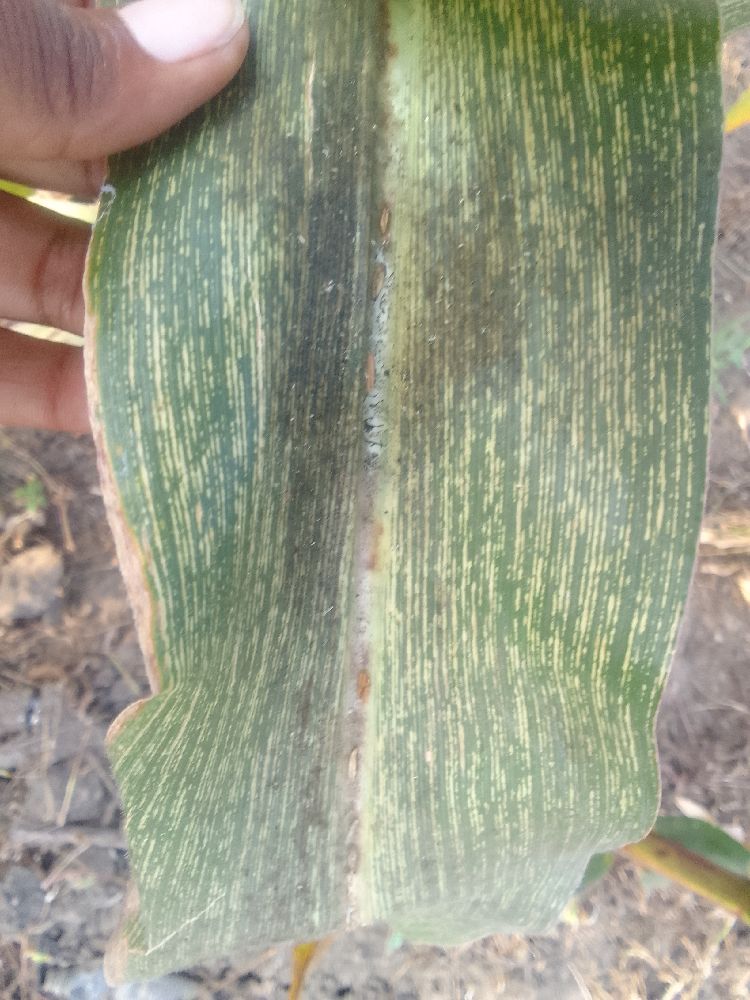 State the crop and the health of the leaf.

maize, maize streak virus
